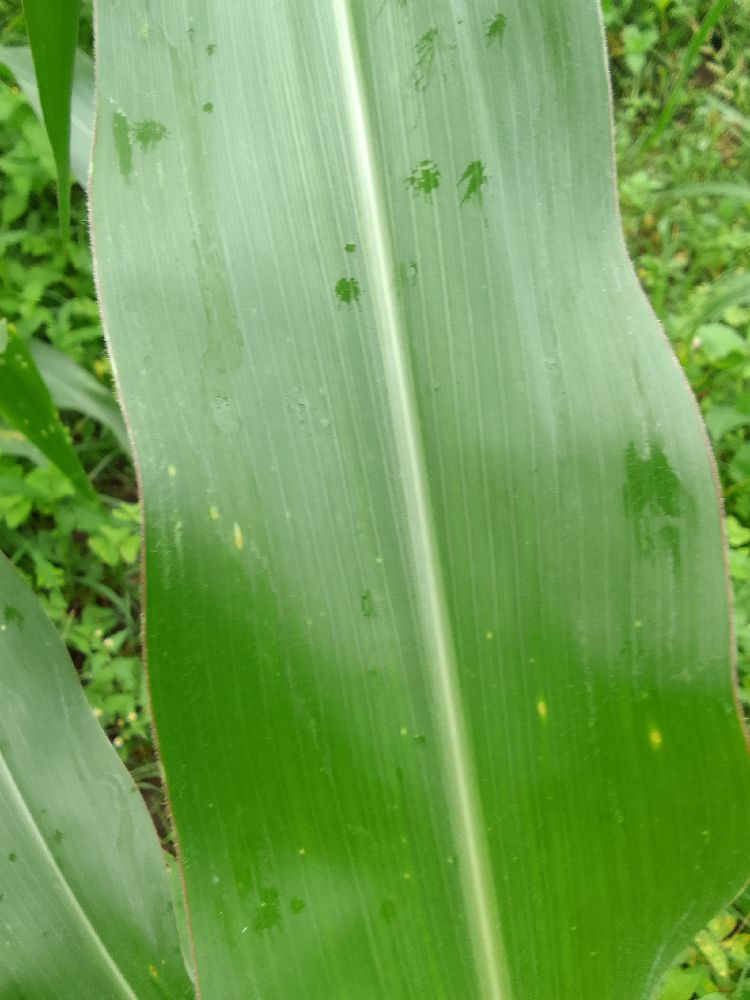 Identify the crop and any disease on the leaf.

maize, healthy
